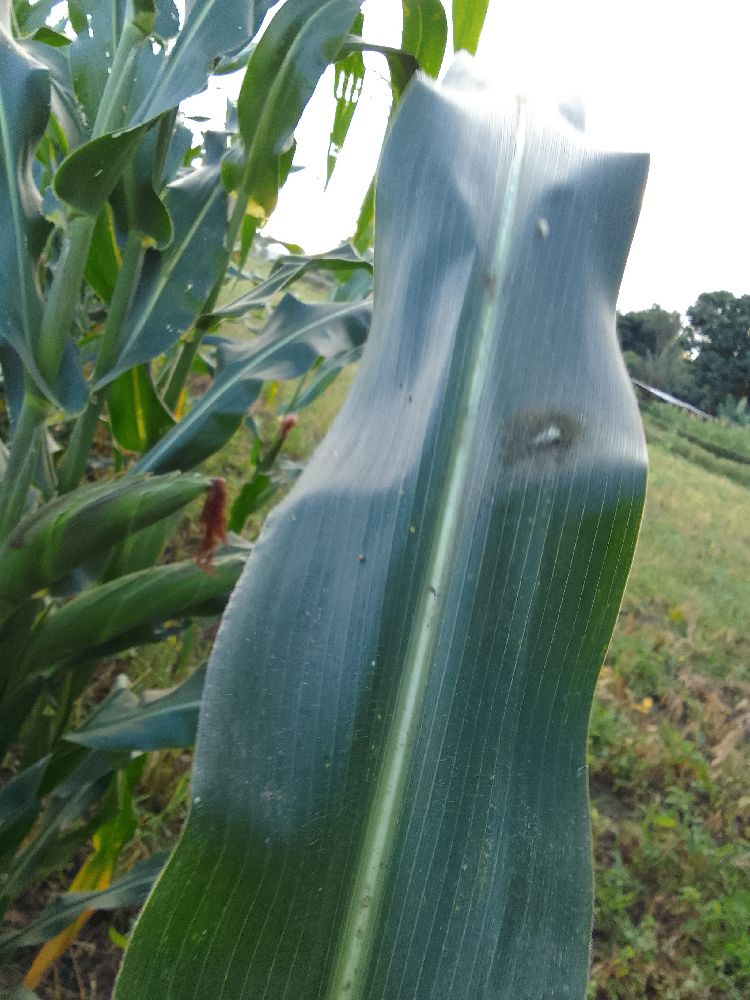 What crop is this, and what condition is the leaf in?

maize, healthy
